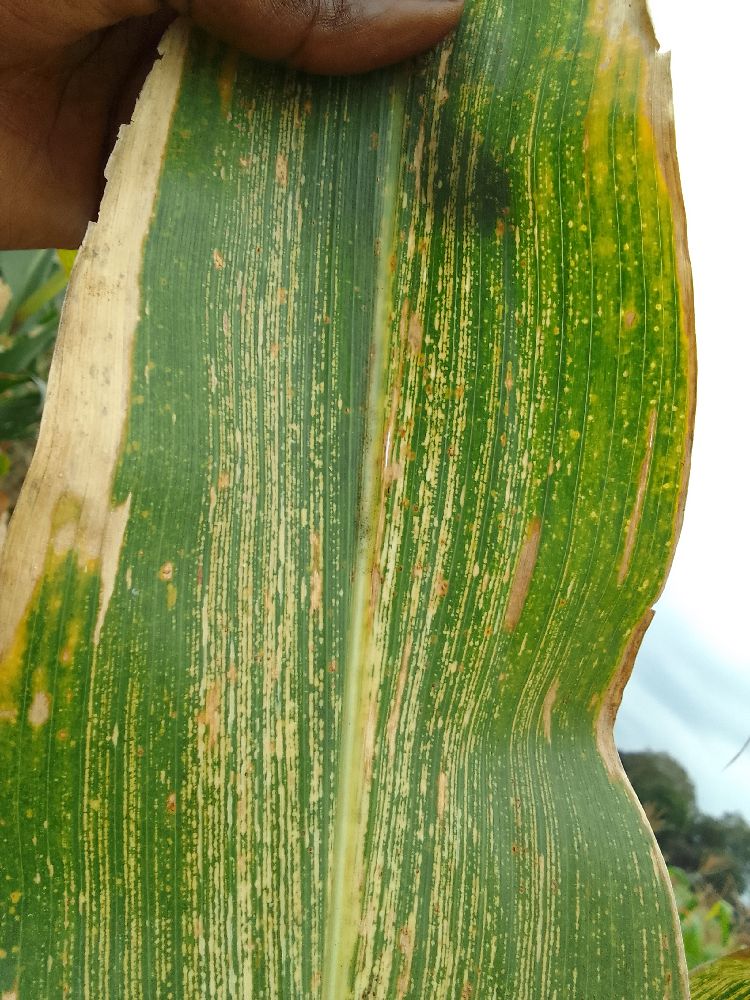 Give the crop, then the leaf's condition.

maize, maize streak virus
